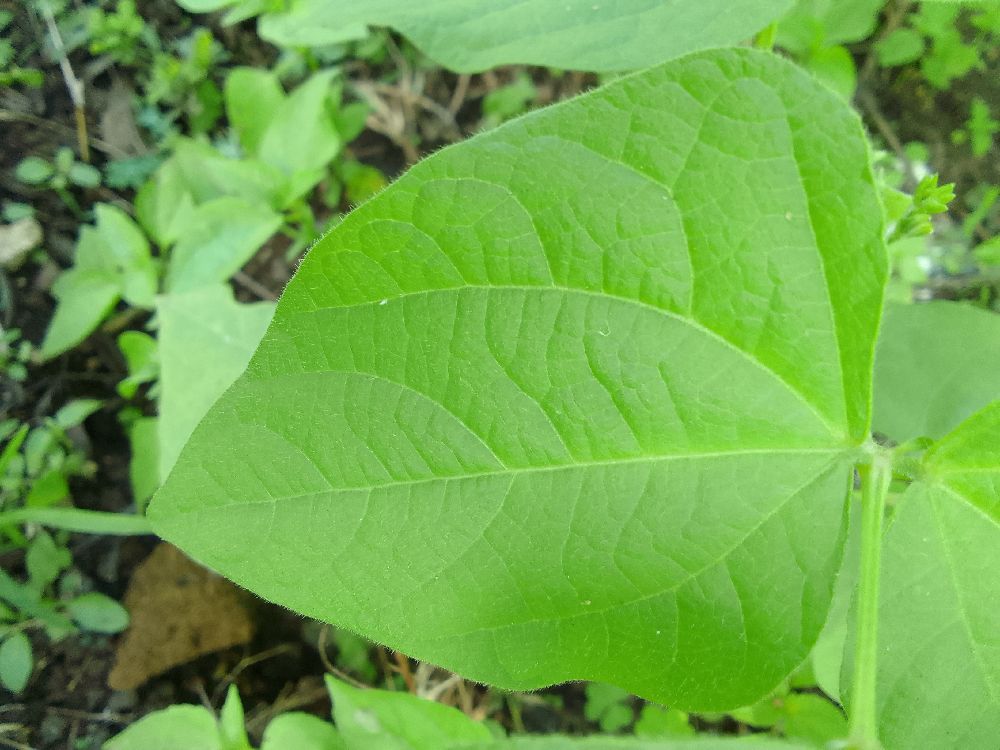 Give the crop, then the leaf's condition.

common bean, healthy
